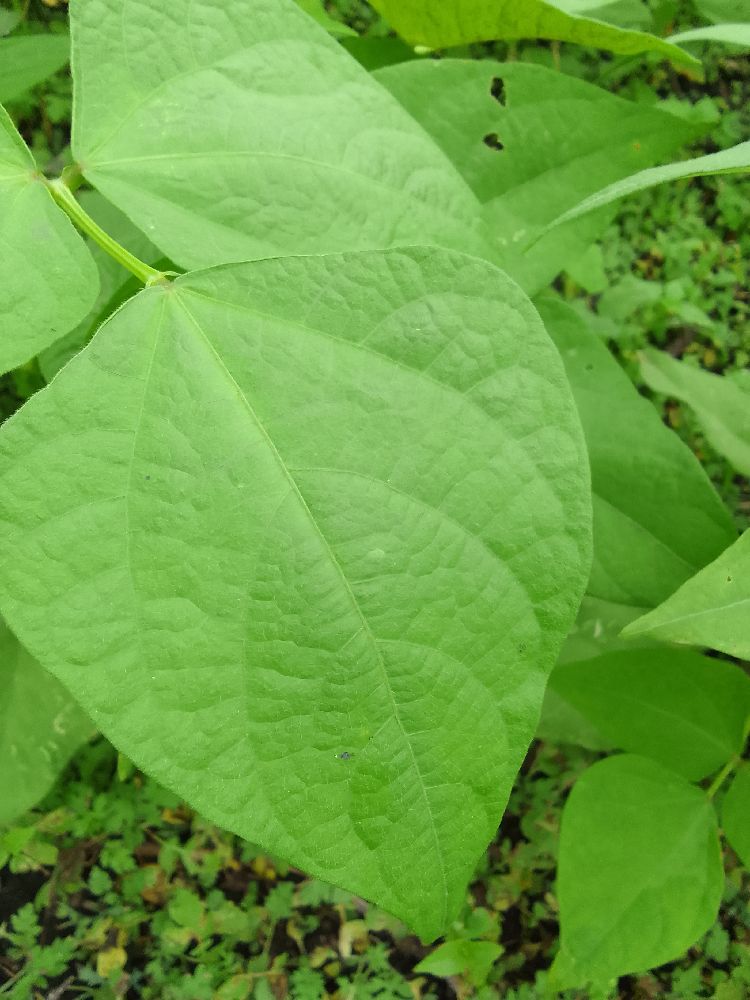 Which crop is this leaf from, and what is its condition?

common bean, healthy
